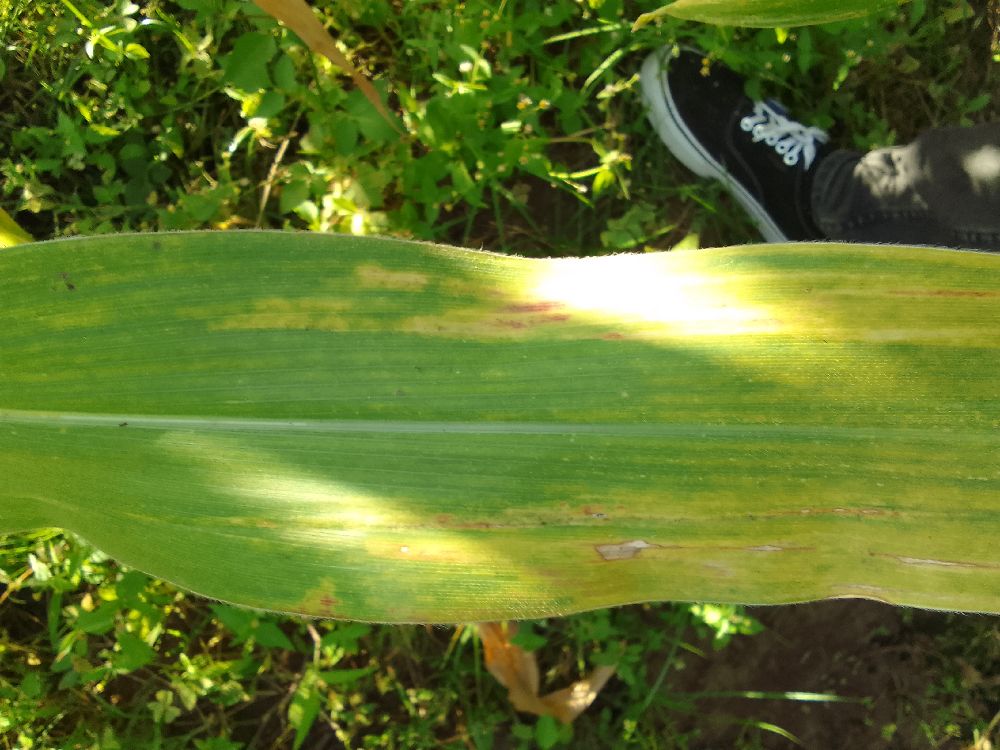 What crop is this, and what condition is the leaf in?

maize, maize lethal necrosis
